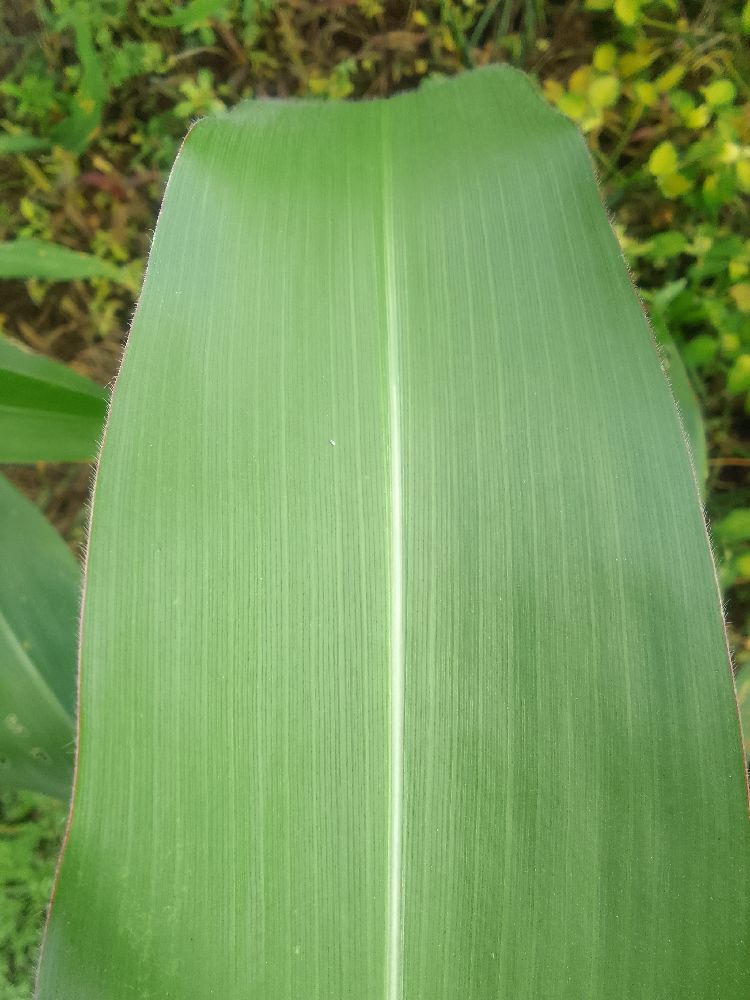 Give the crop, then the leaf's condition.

maize, healthy
